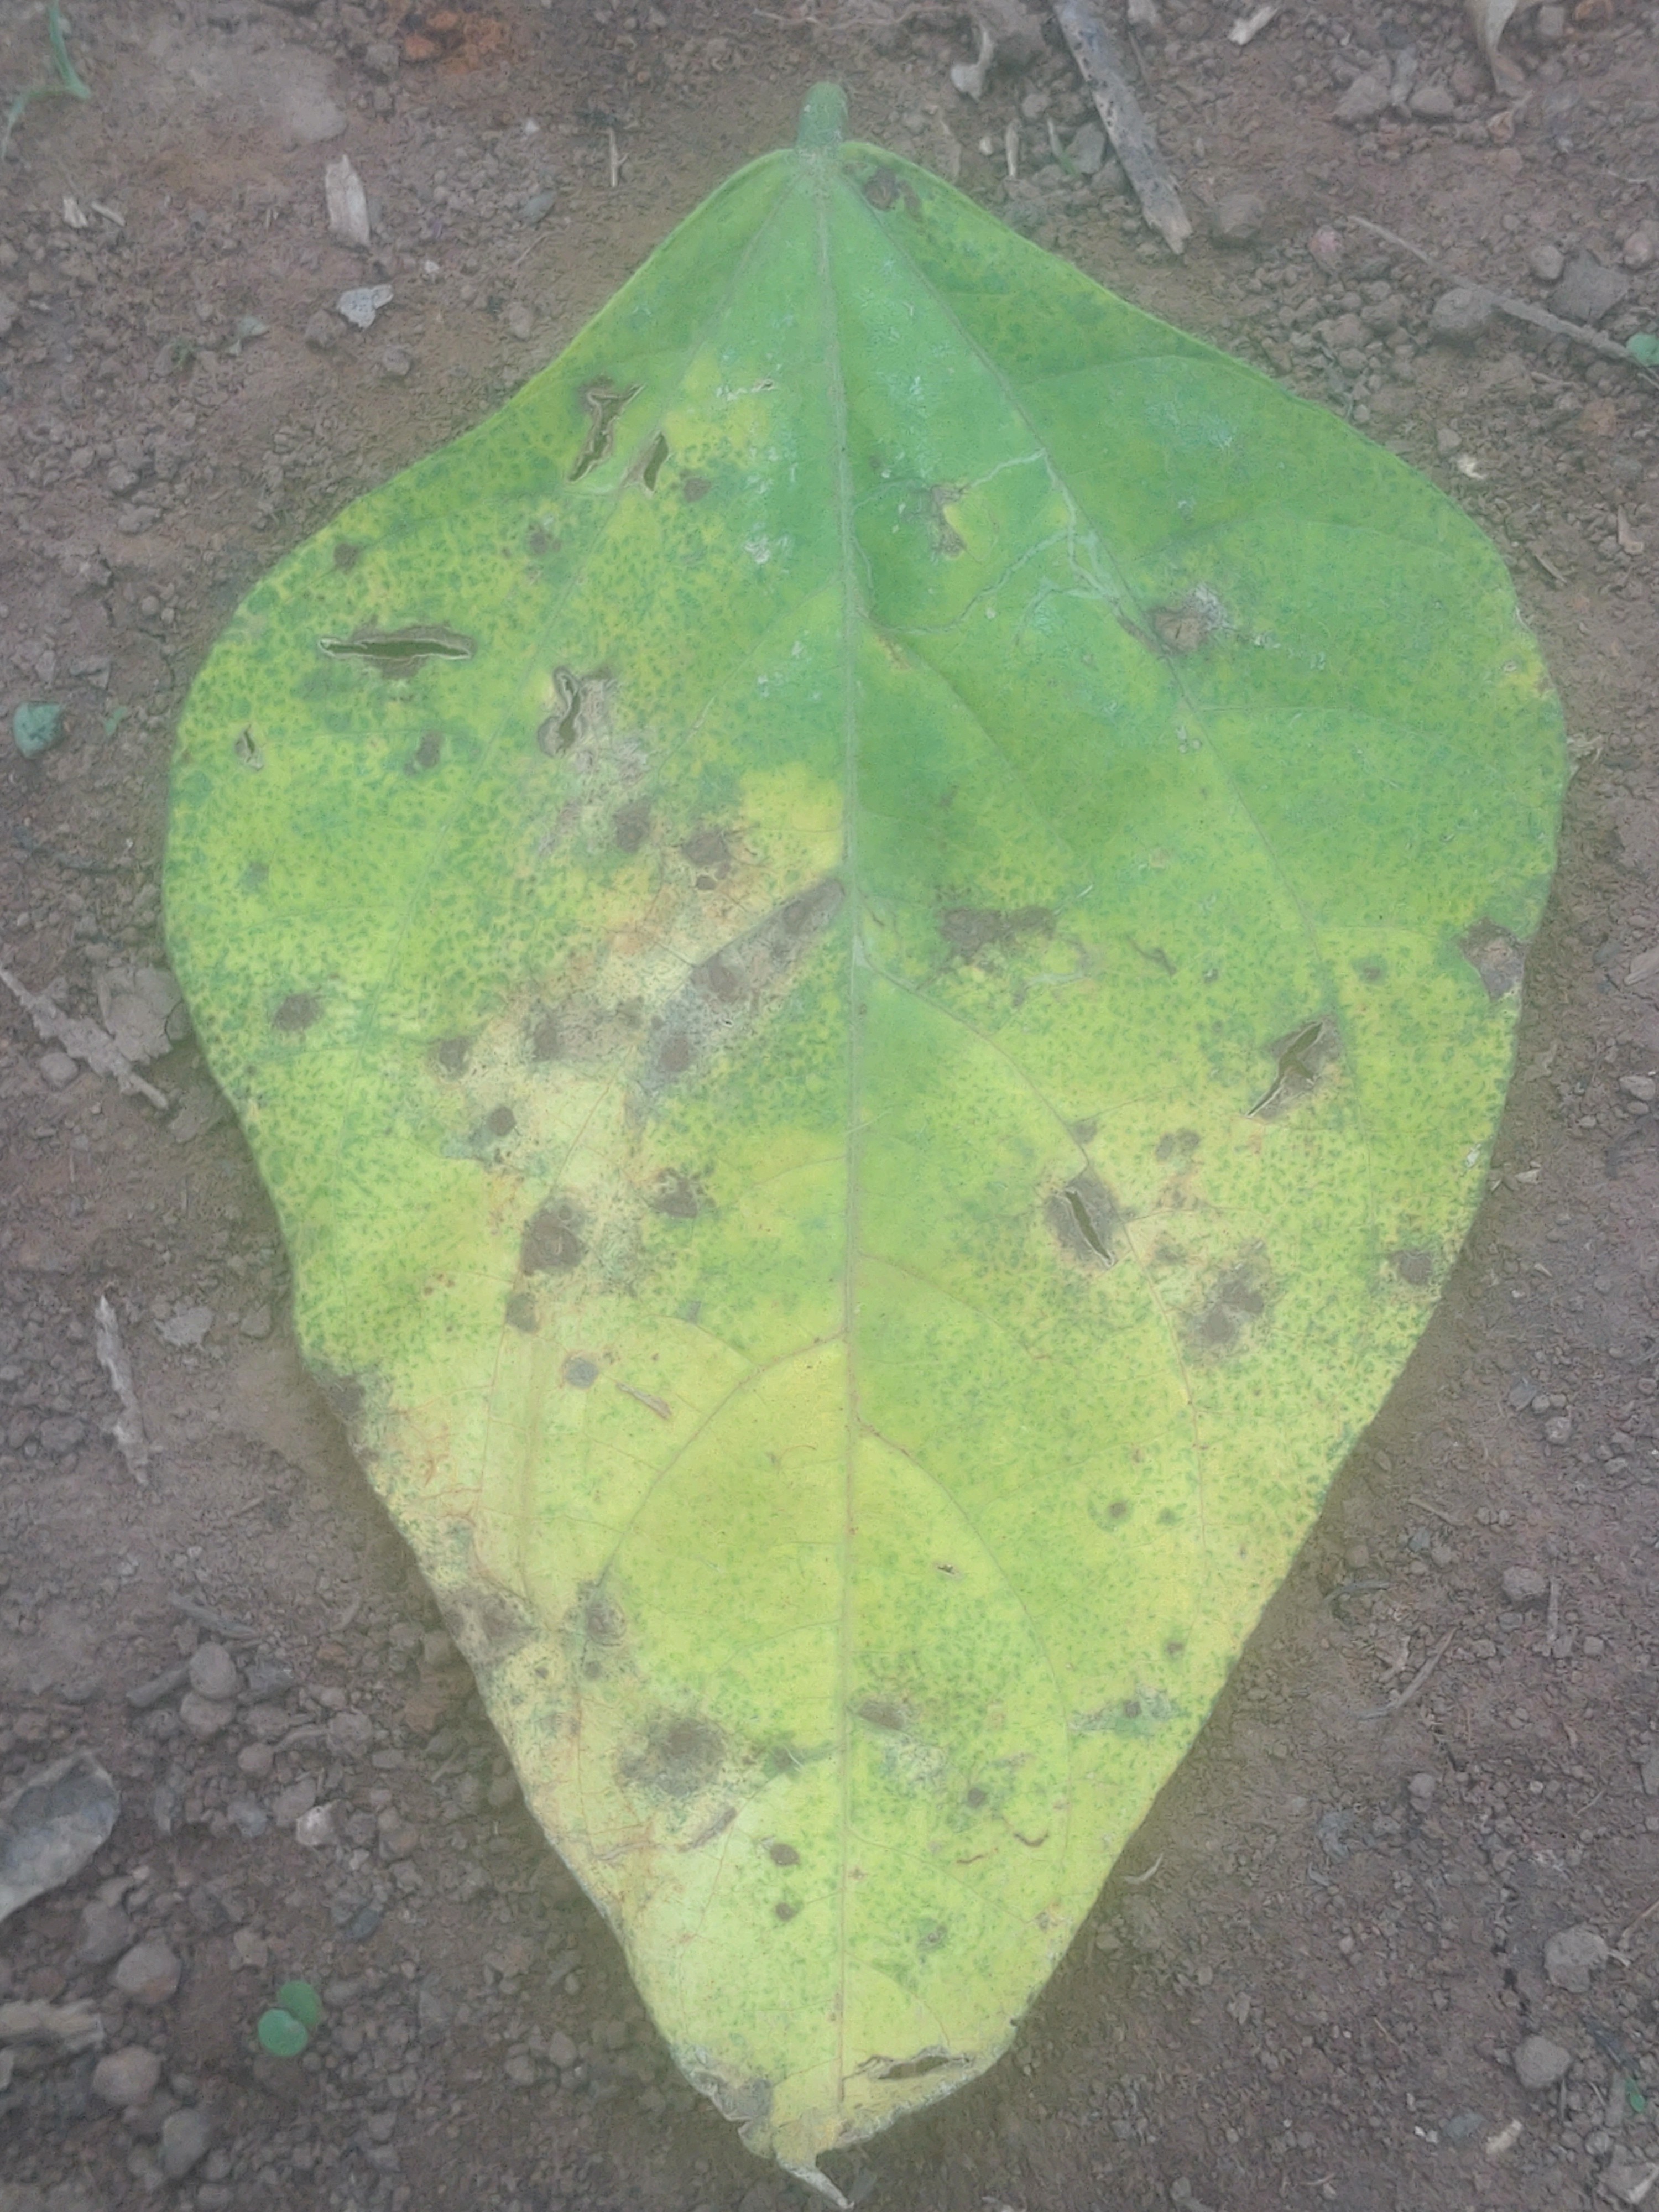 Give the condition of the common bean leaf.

anthracnose
